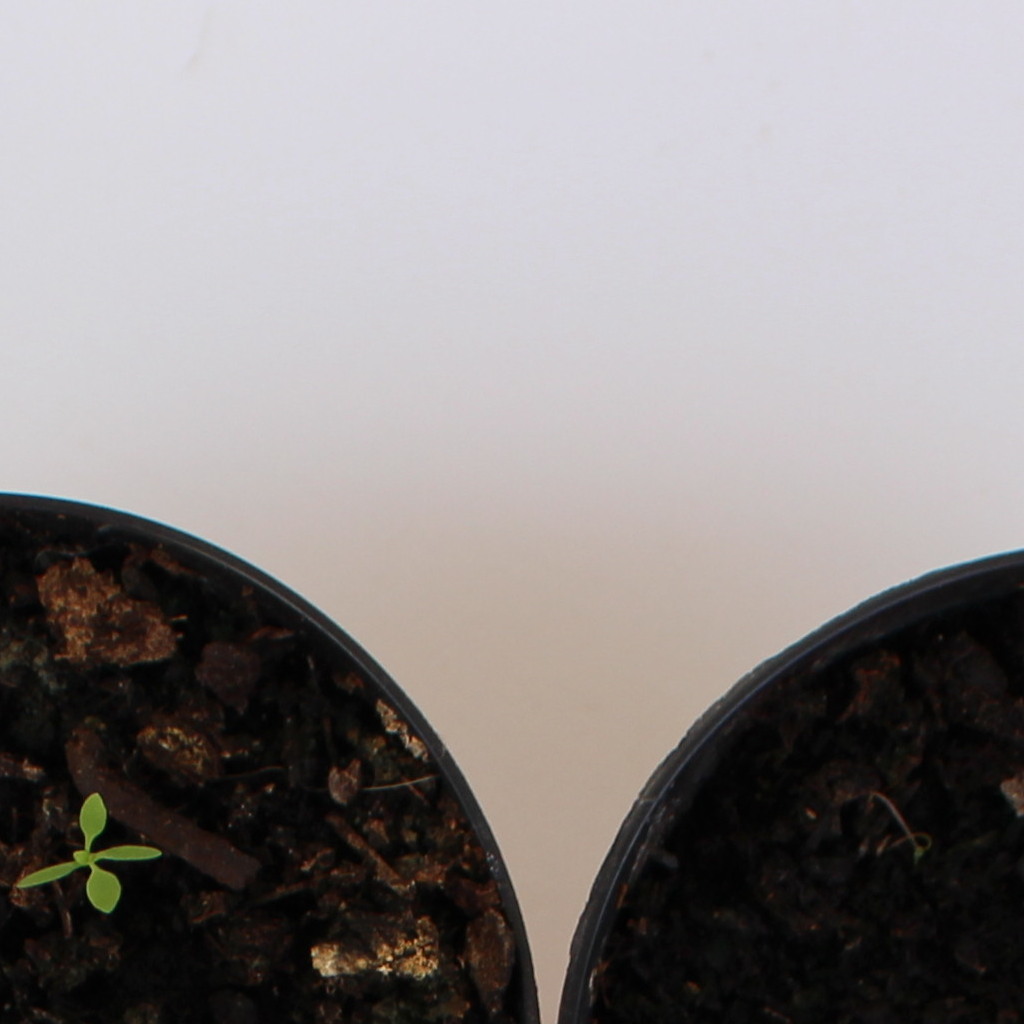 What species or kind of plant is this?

Papaver rhoeas
